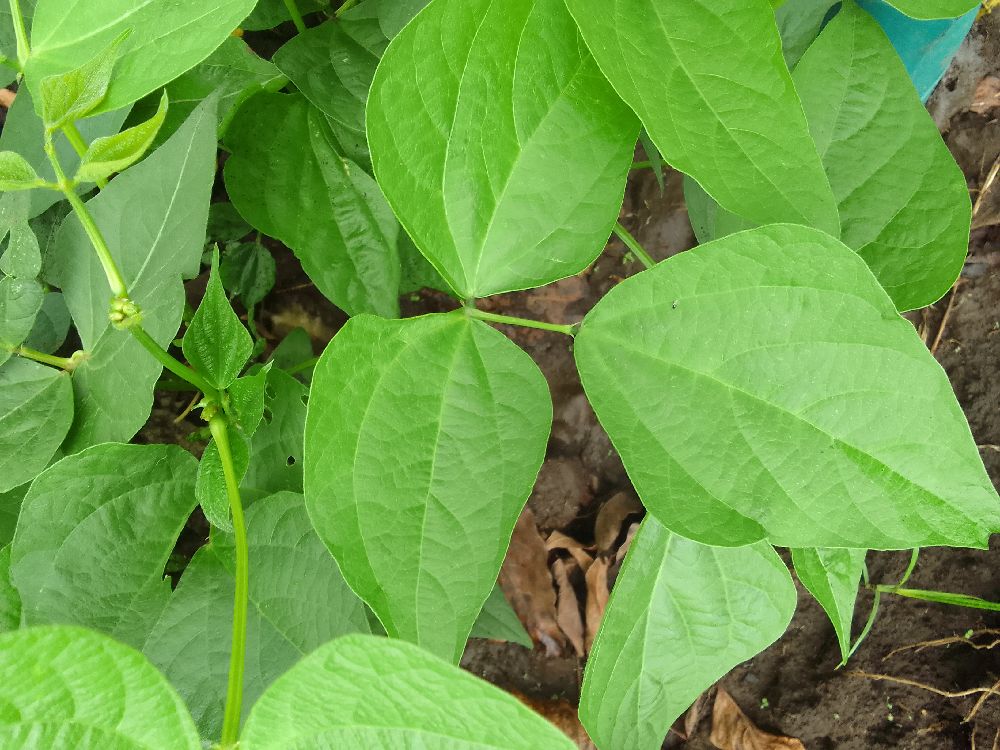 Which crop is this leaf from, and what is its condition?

common bean, healthy
